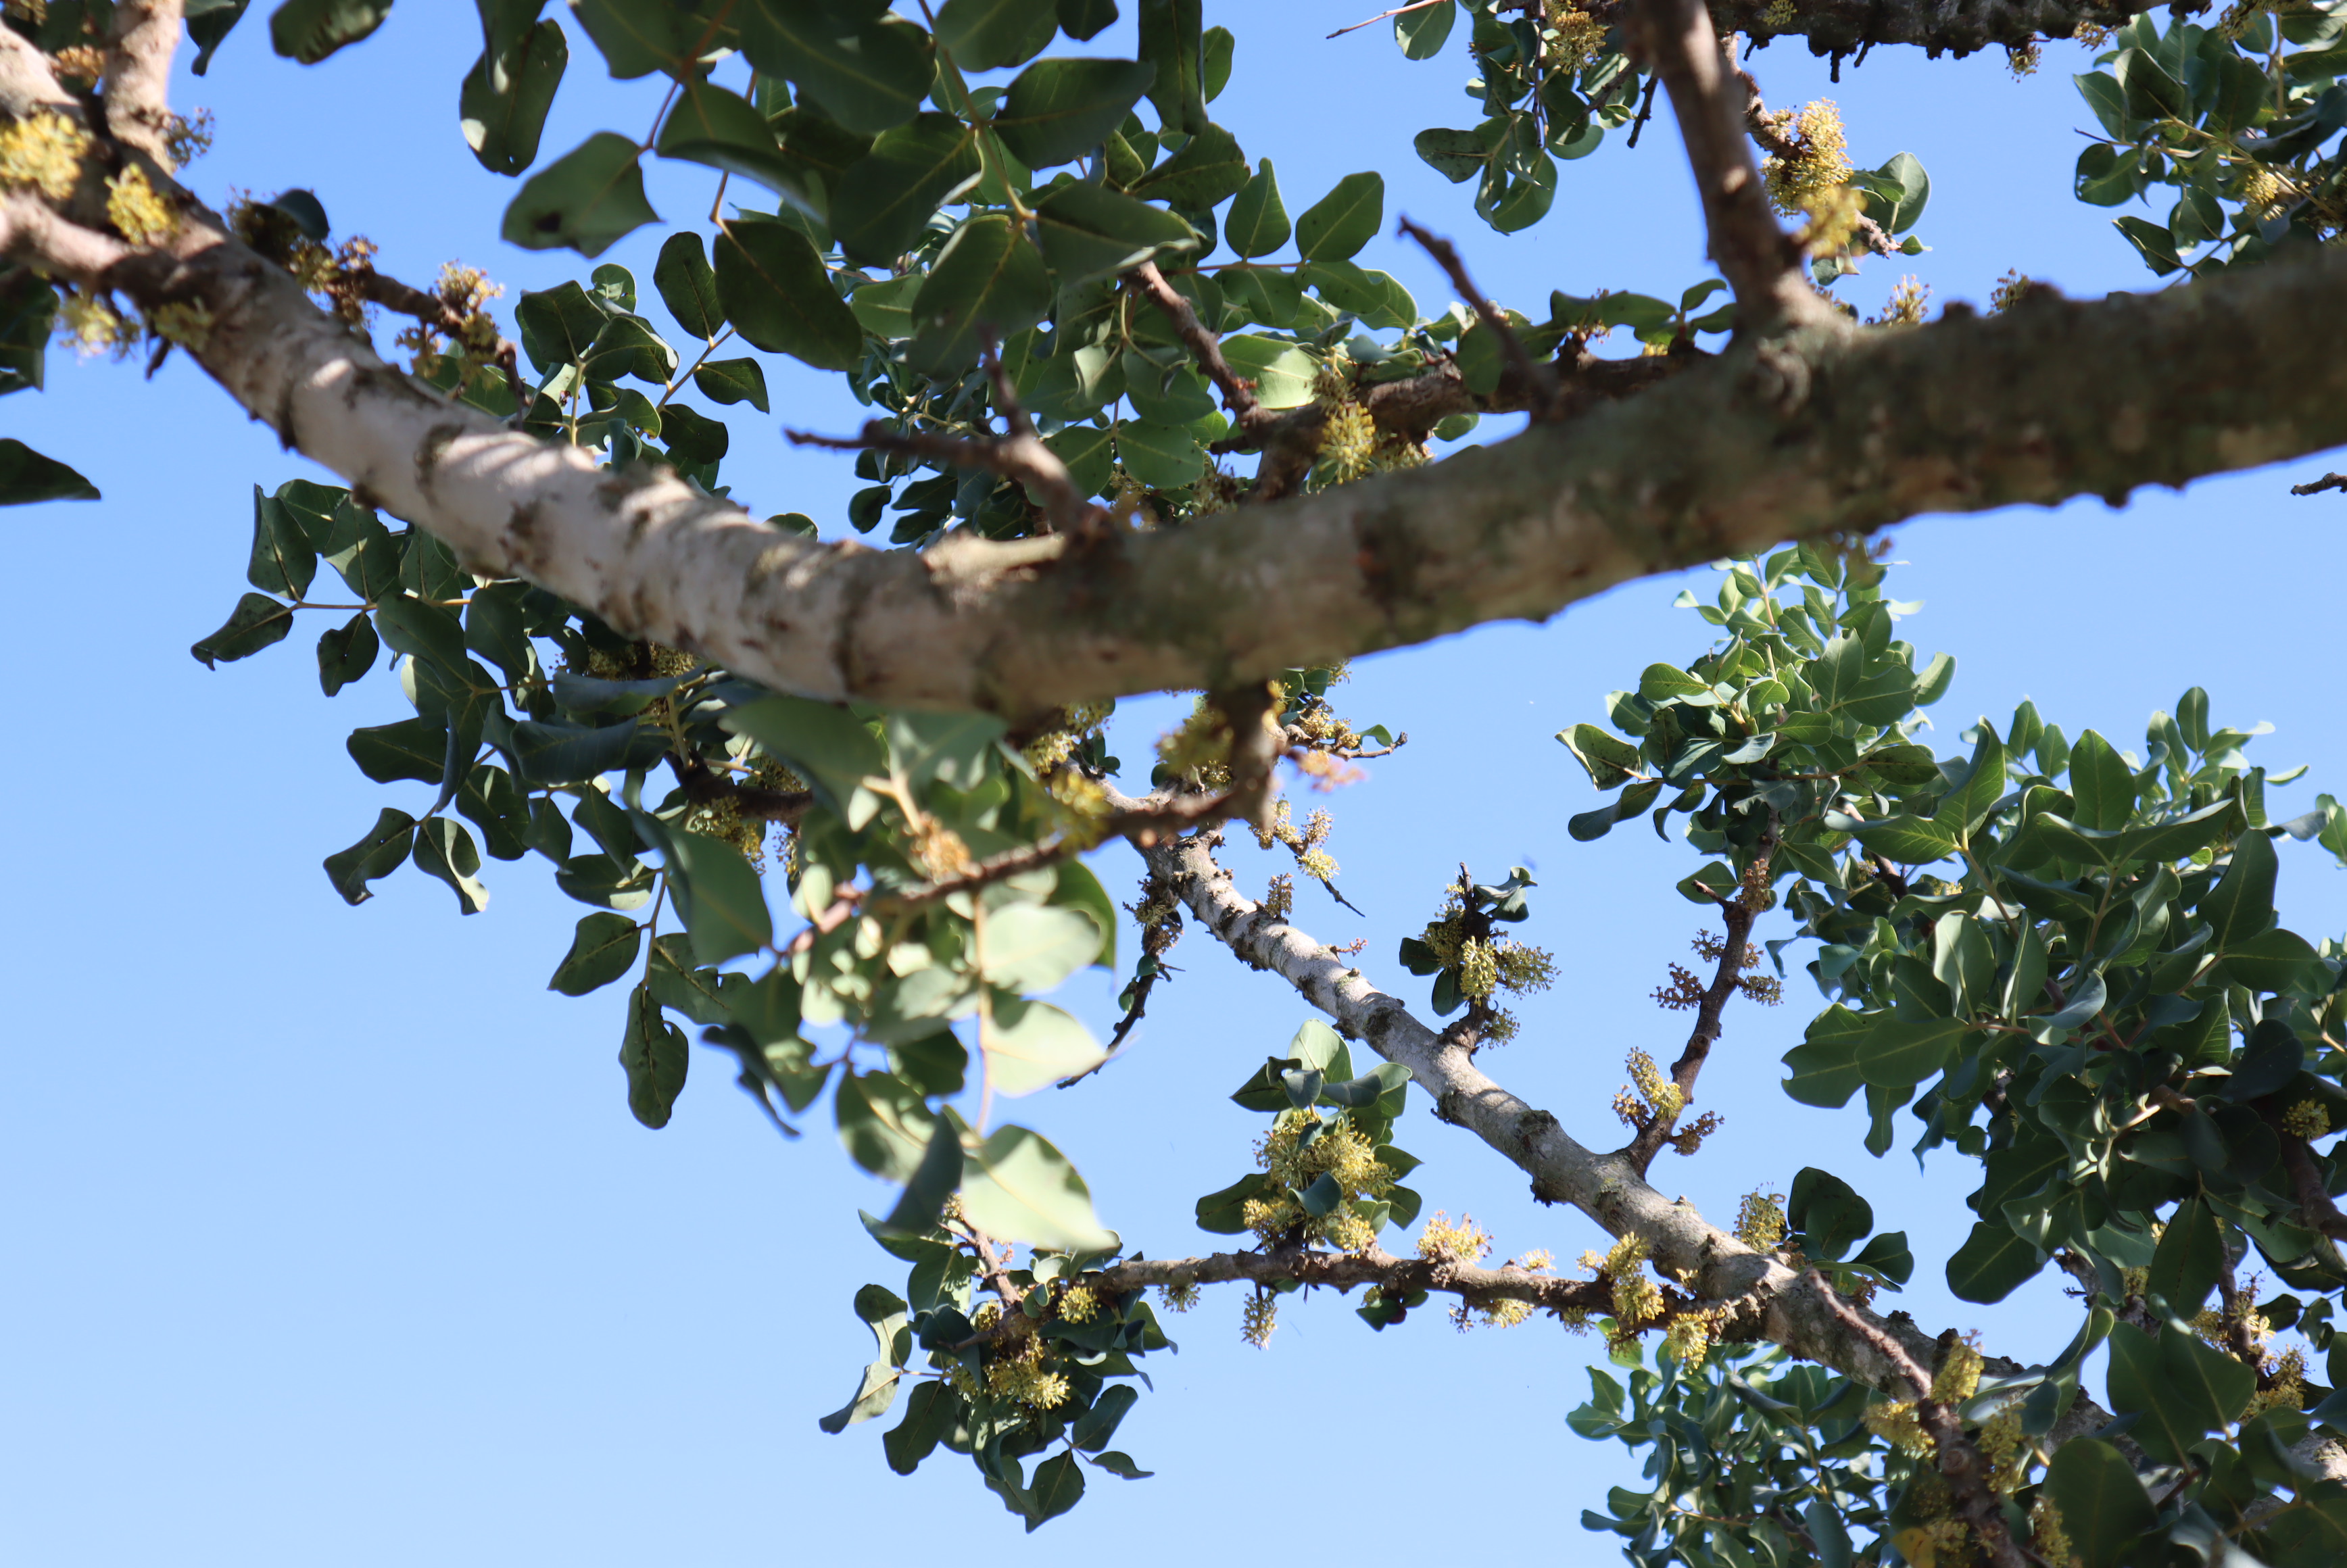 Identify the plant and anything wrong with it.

carob, healthy
